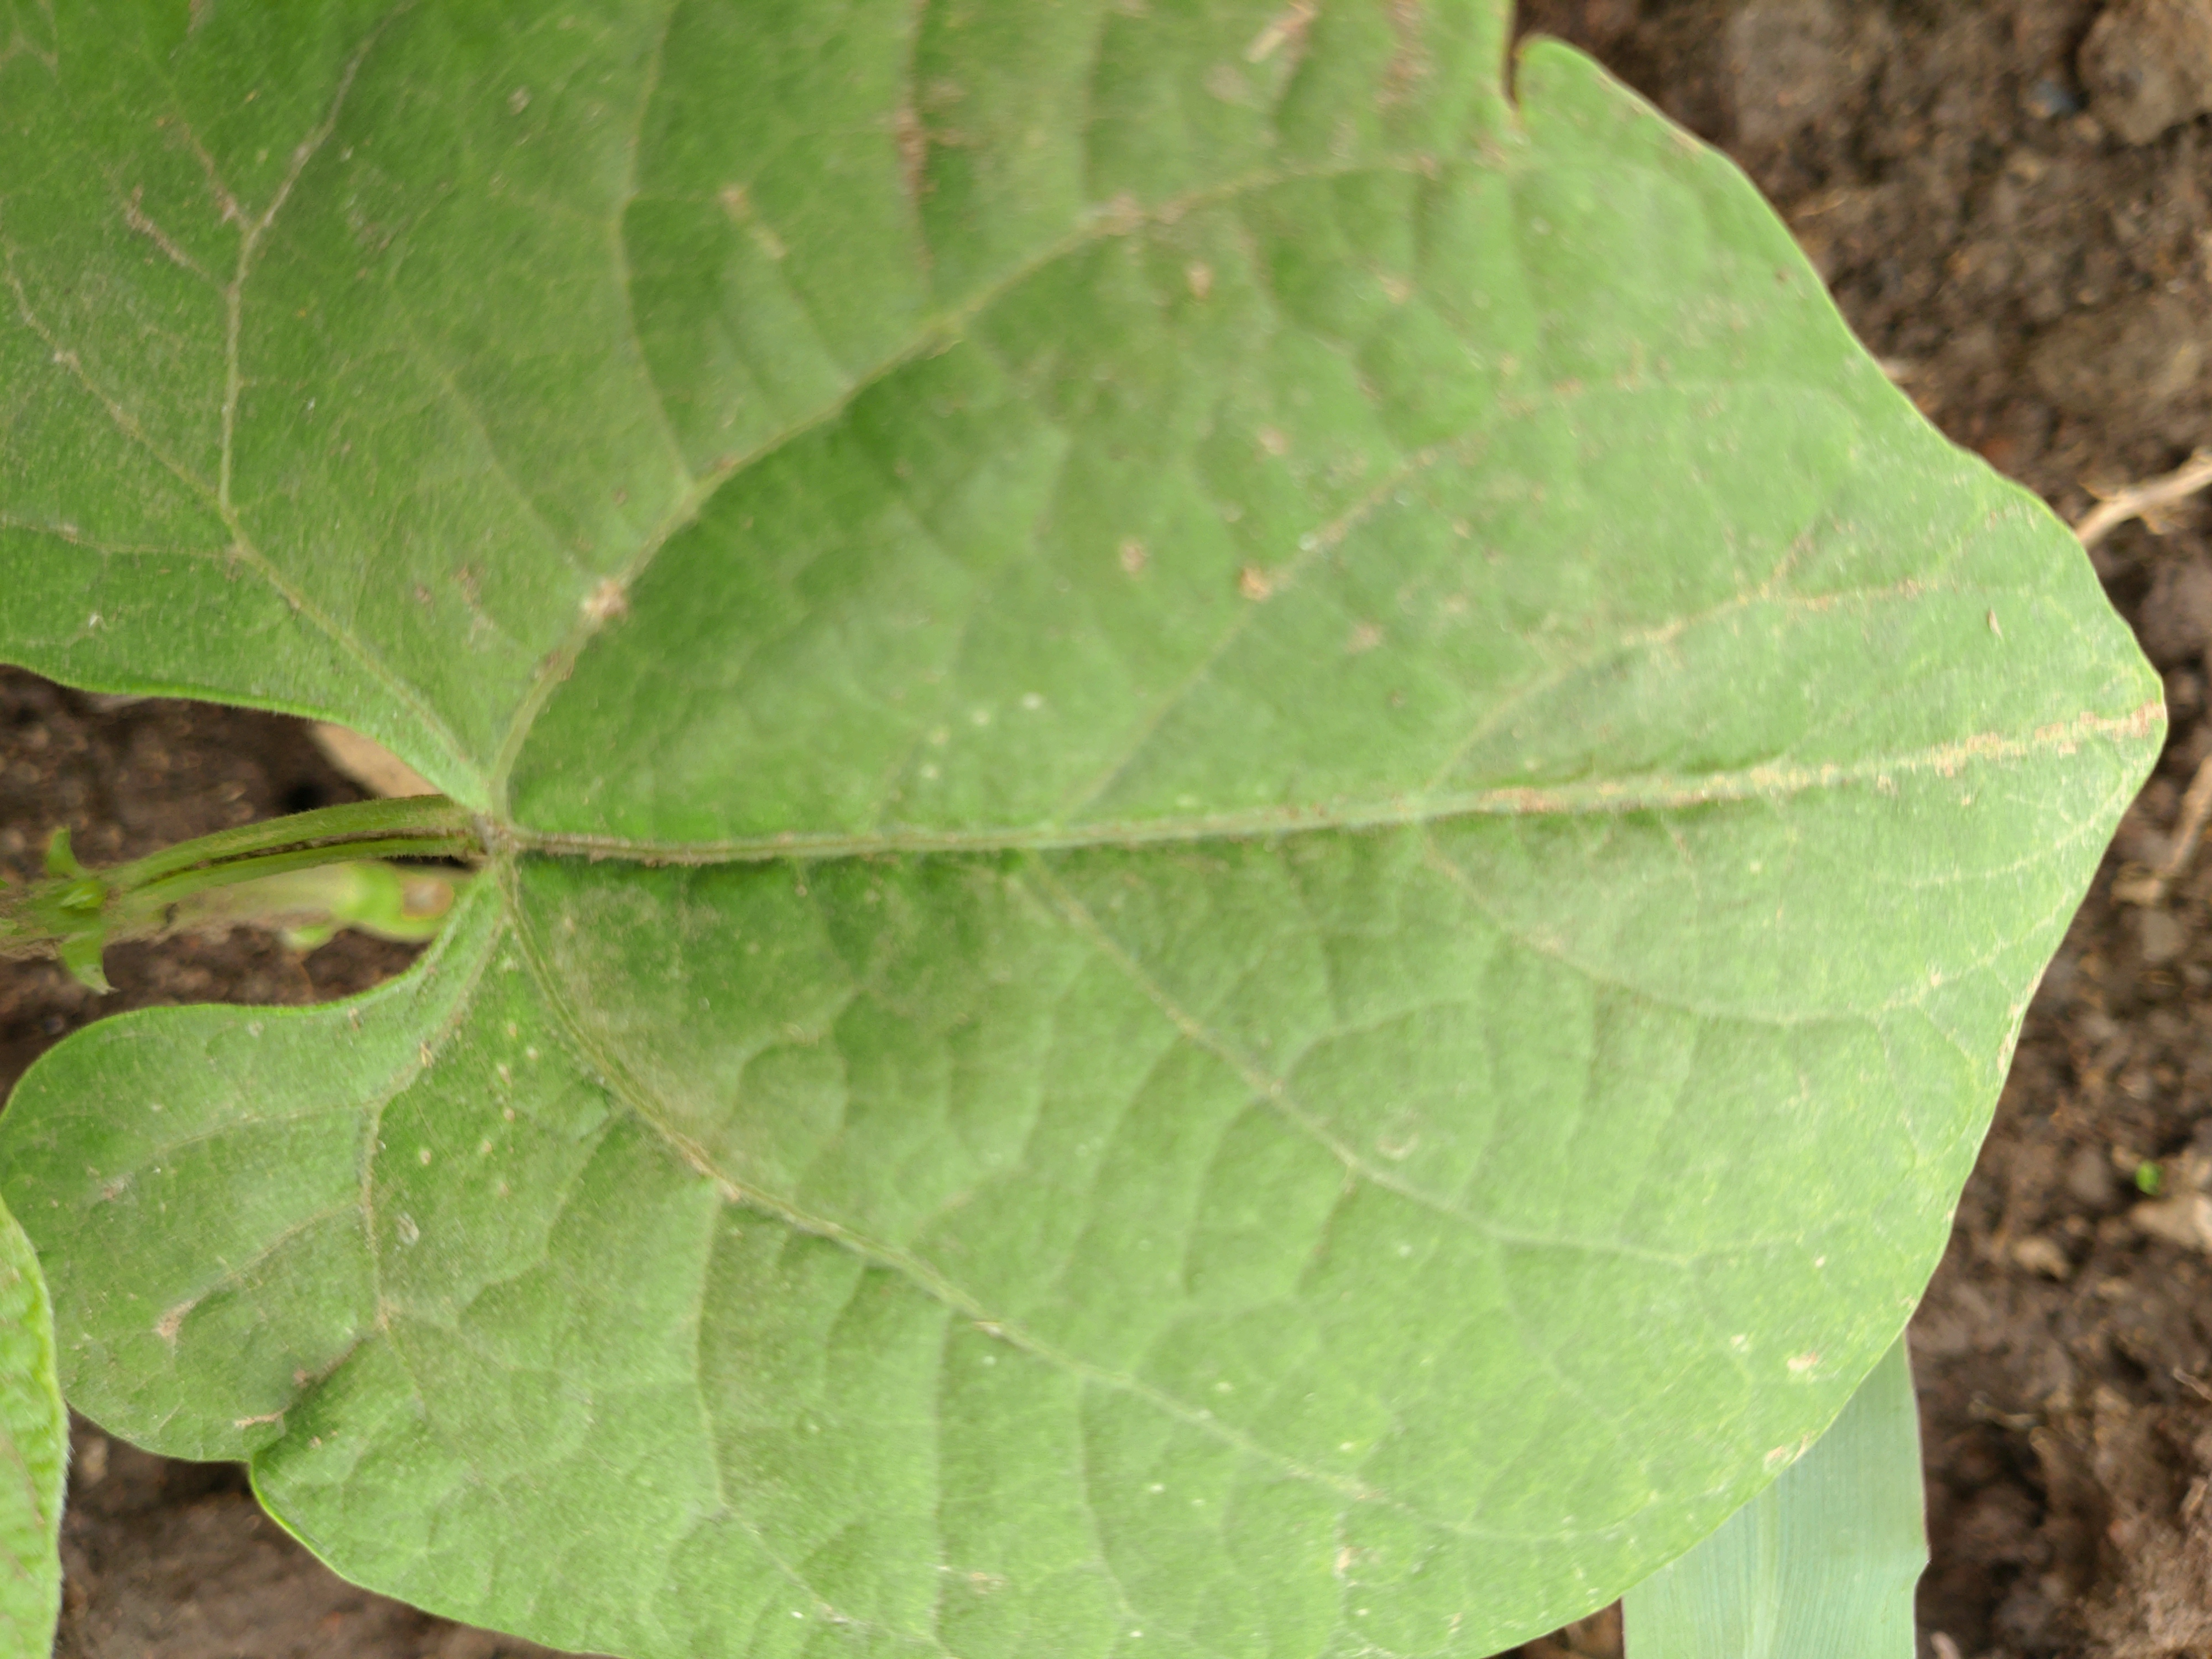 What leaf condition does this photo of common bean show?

healthy
